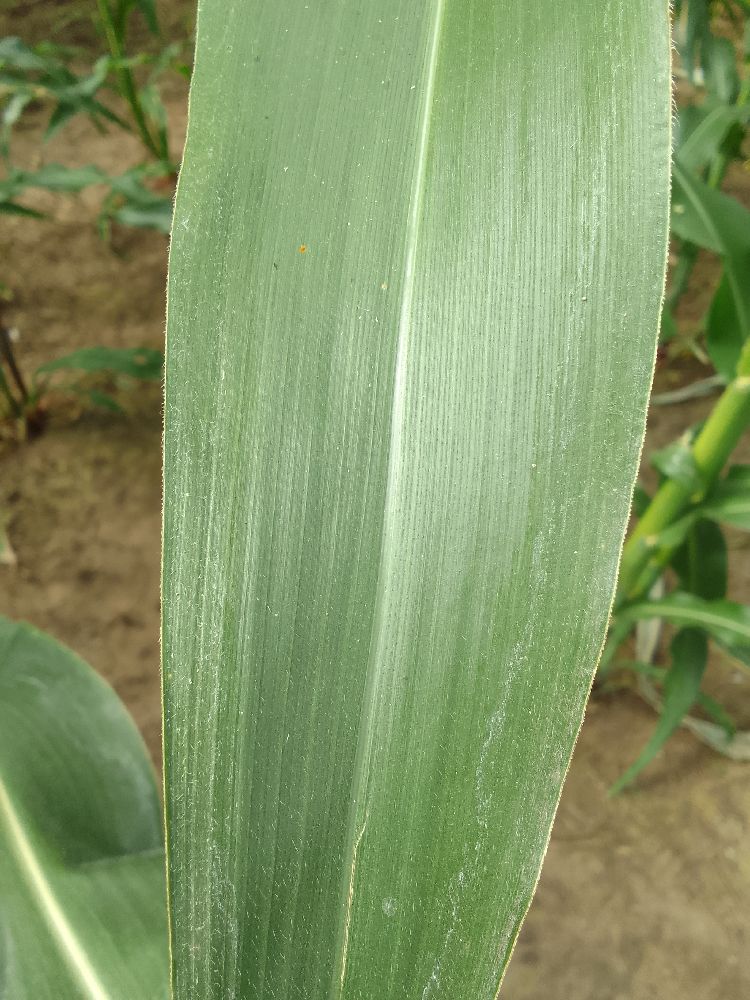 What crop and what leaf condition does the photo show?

maize, healthy
